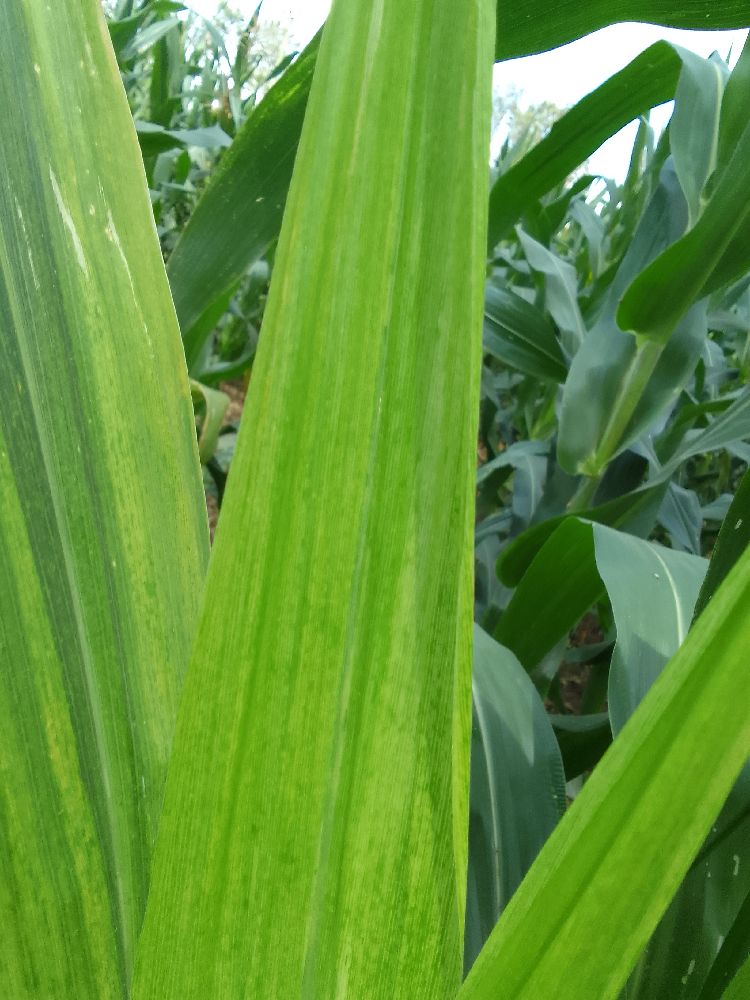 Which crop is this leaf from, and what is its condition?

maize, maize lethal necrosis
